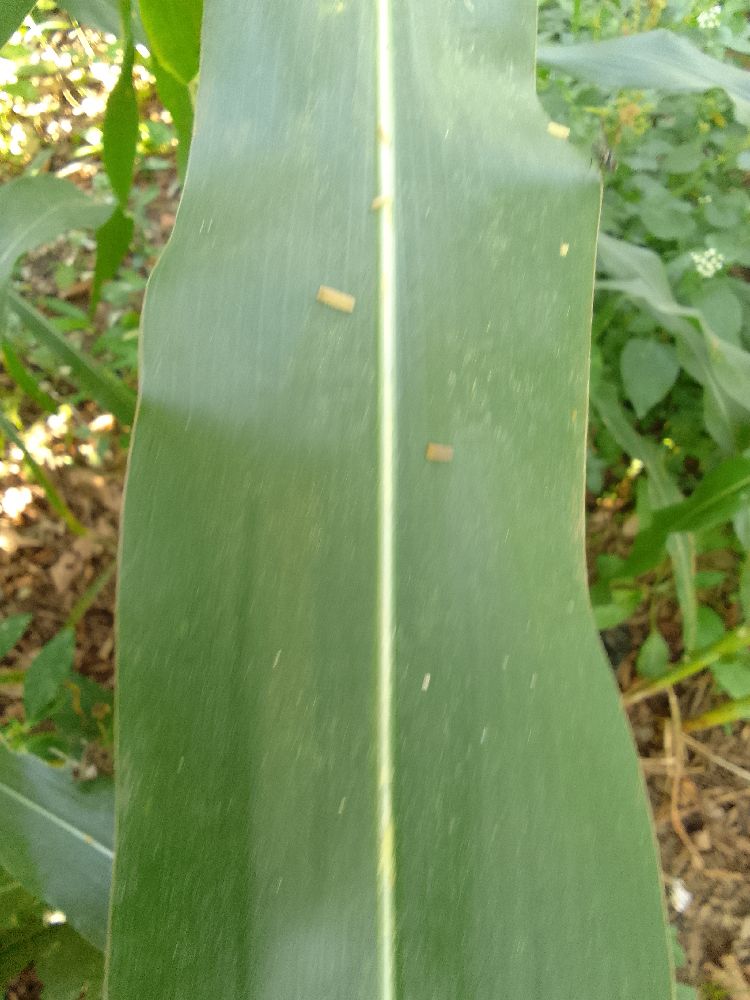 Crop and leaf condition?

maize, healthy
